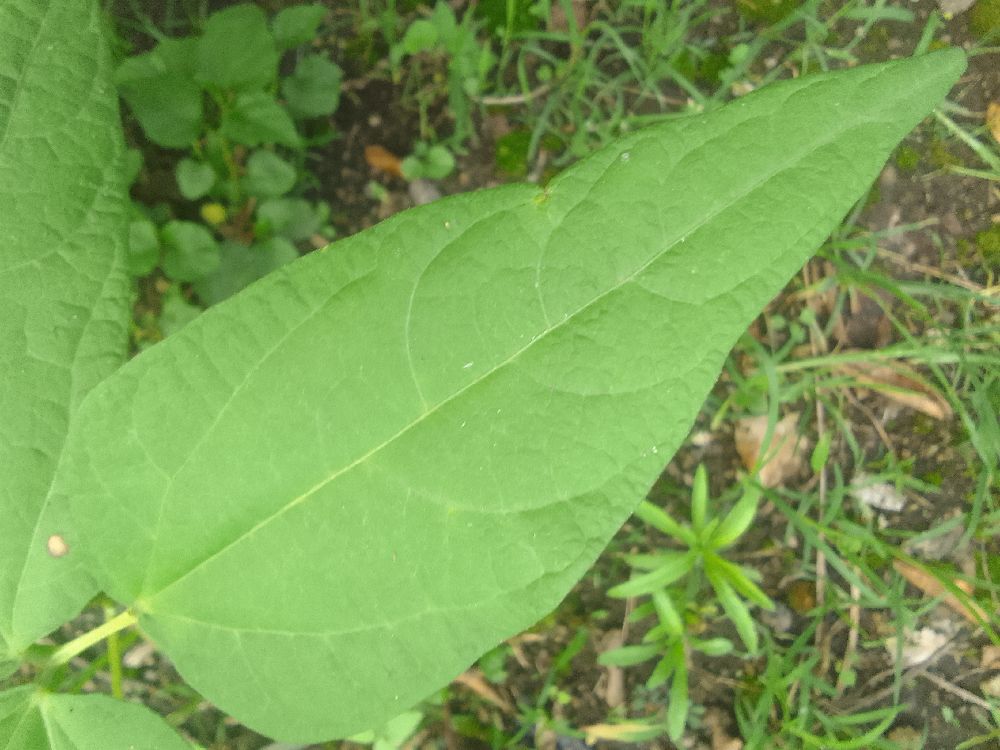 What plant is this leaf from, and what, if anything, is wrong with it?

common bean, healthy
